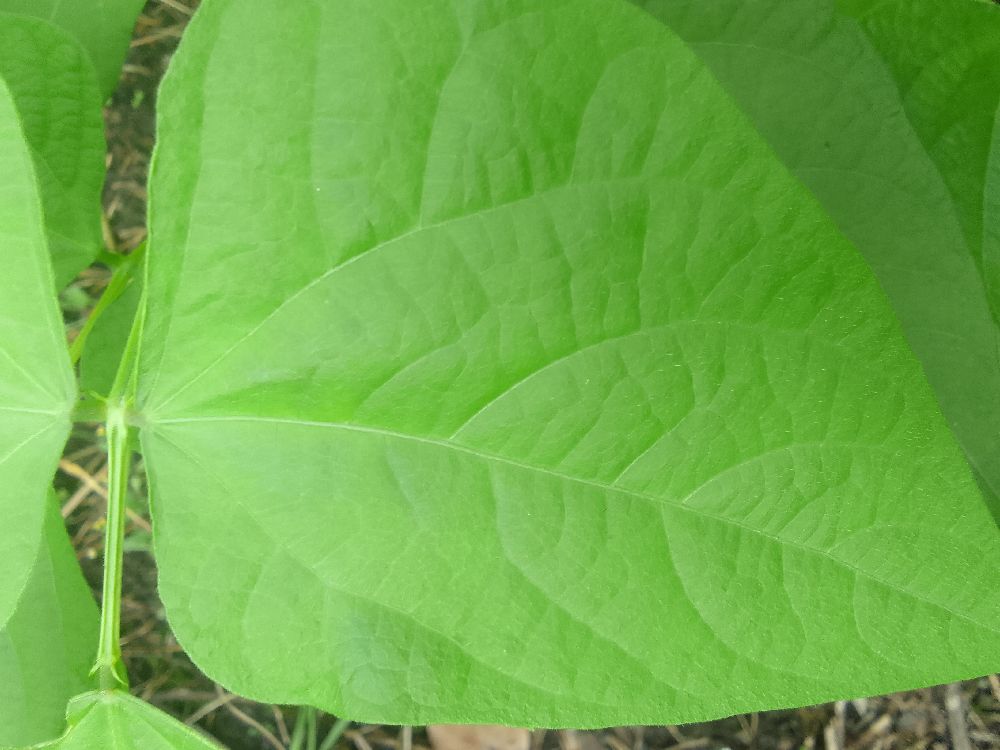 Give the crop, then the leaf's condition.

common bean, healthy
